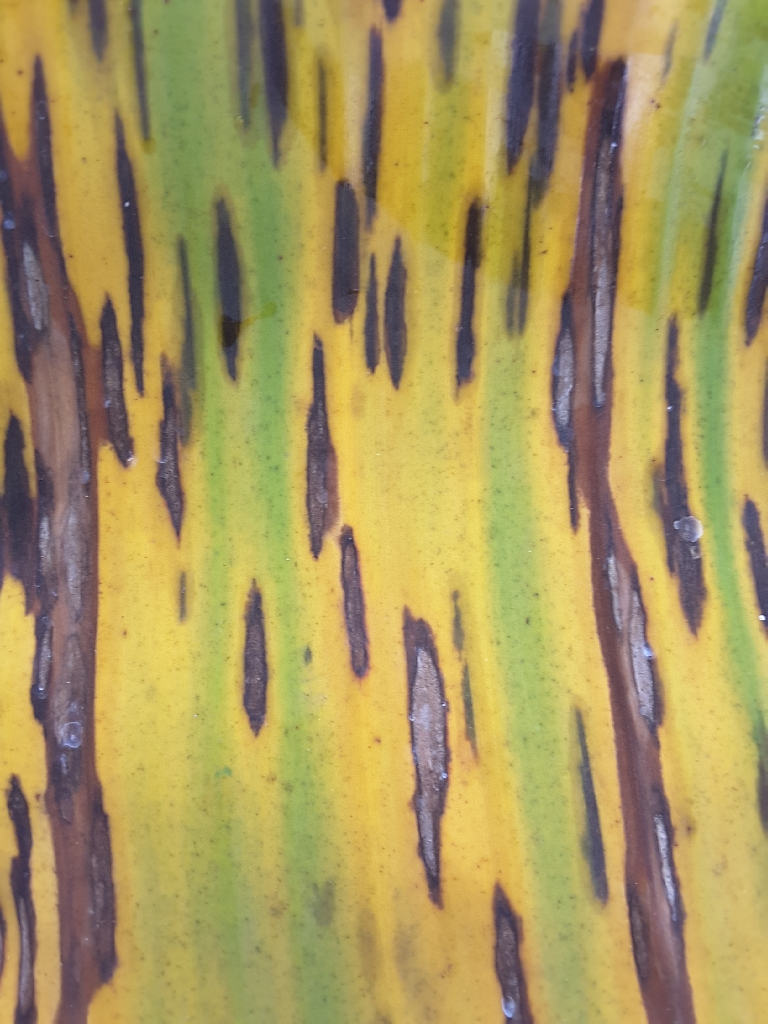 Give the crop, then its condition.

banana, black sigatoka
